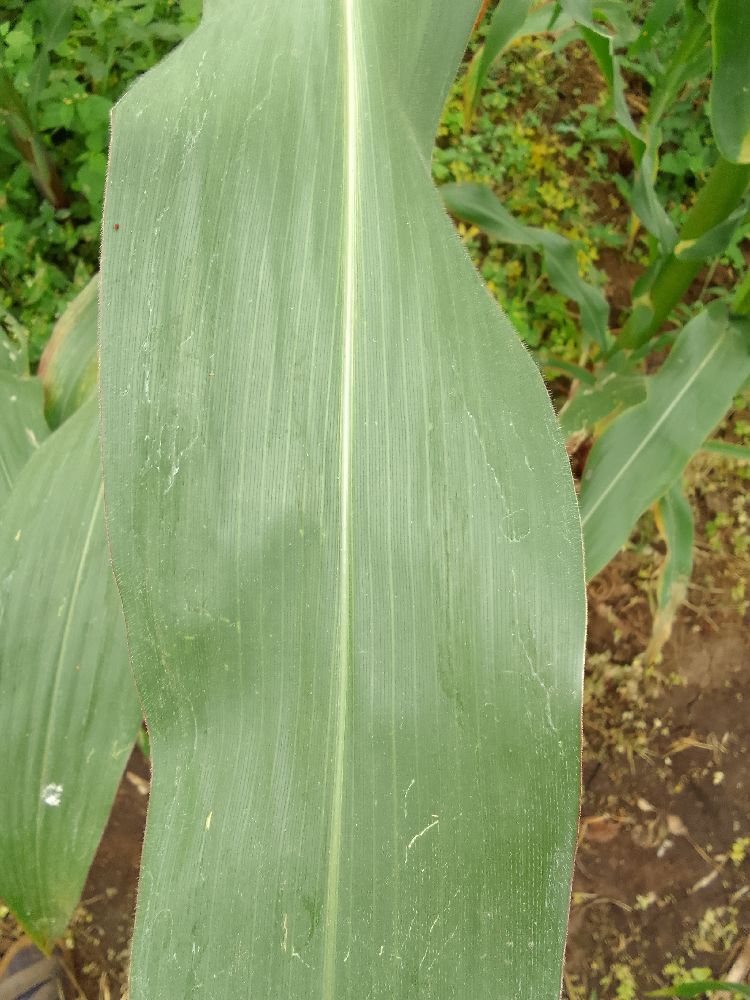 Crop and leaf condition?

maize, healthy
